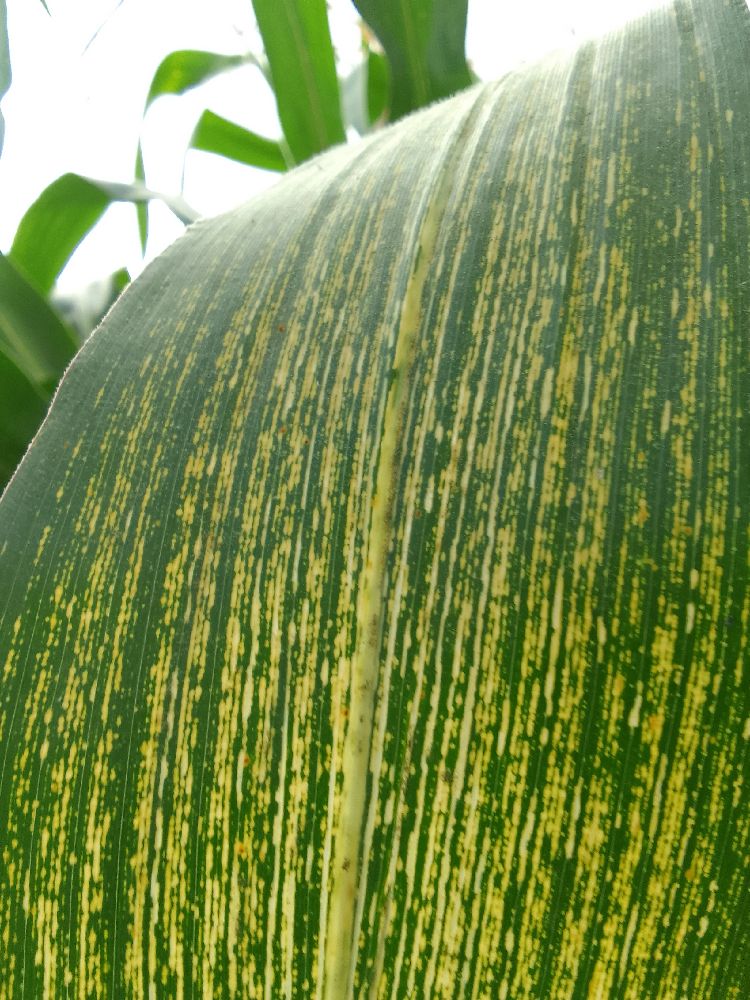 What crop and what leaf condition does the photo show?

maize, maize streak virus
